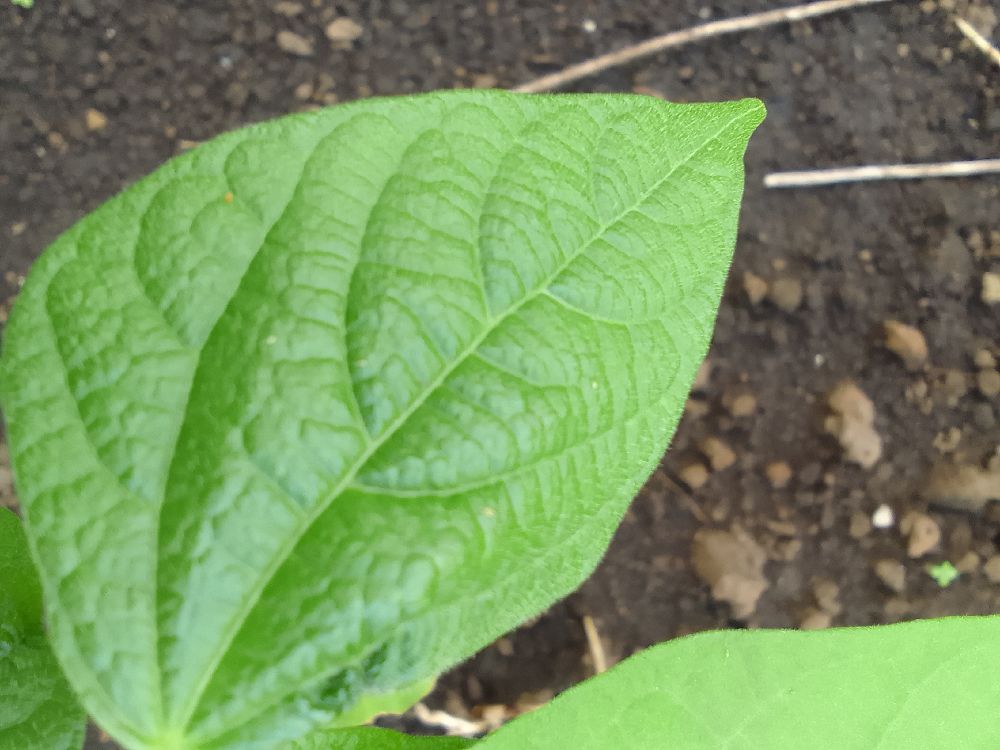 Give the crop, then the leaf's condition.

common bean, healthy
